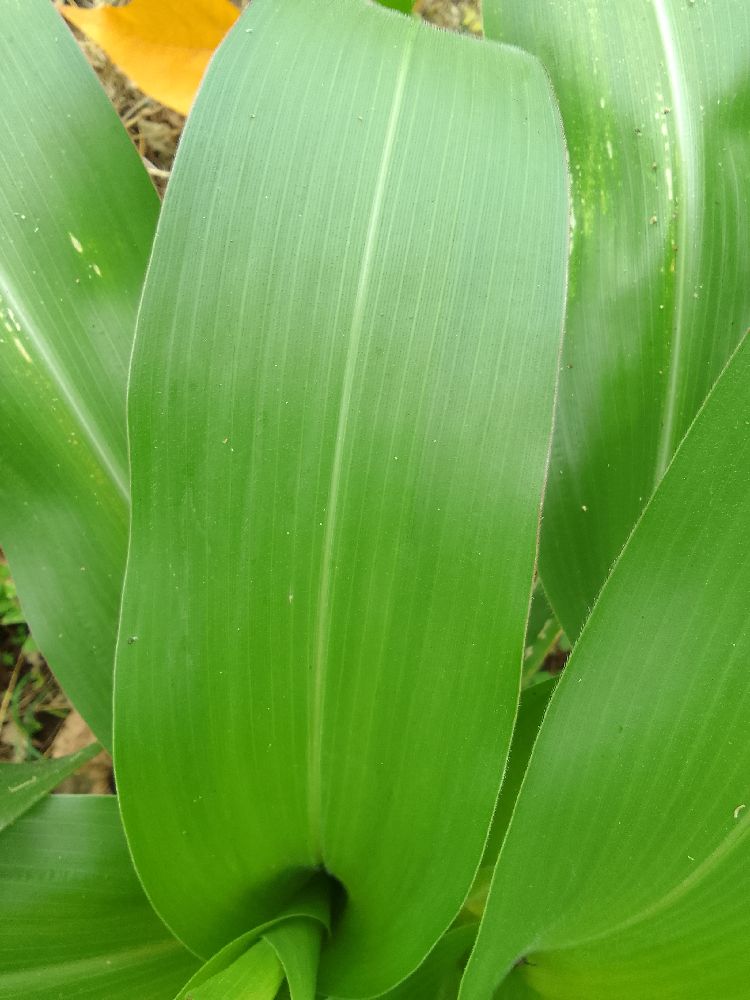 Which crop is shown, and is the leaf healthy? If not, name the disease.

maize, healthy
